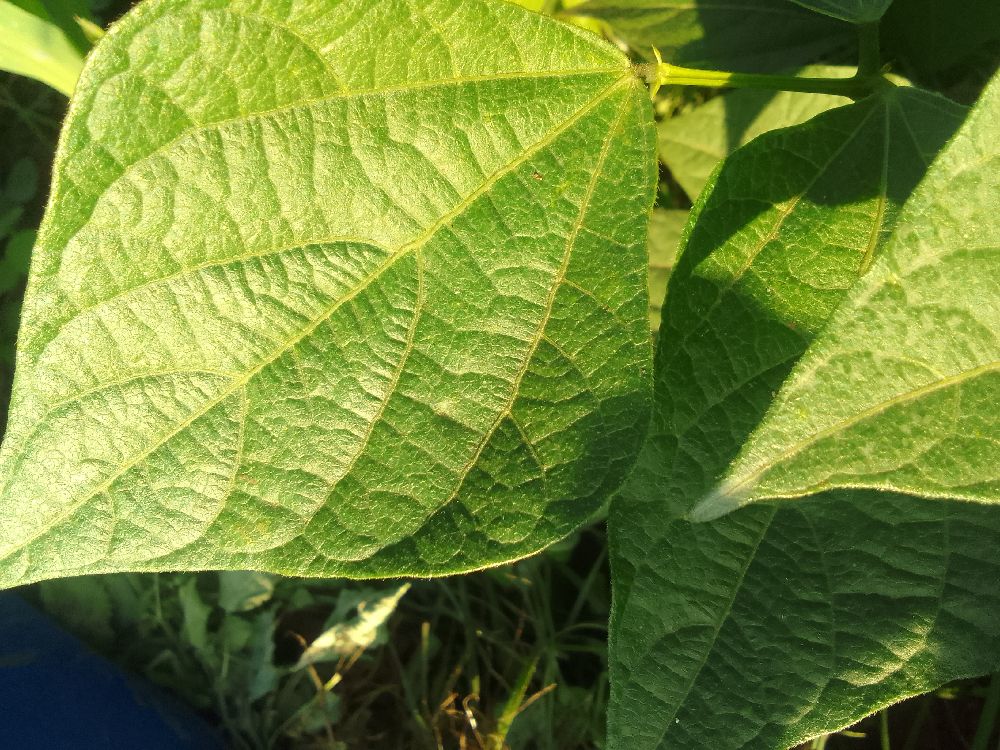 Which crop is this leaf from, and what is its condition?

common bean, healthy
